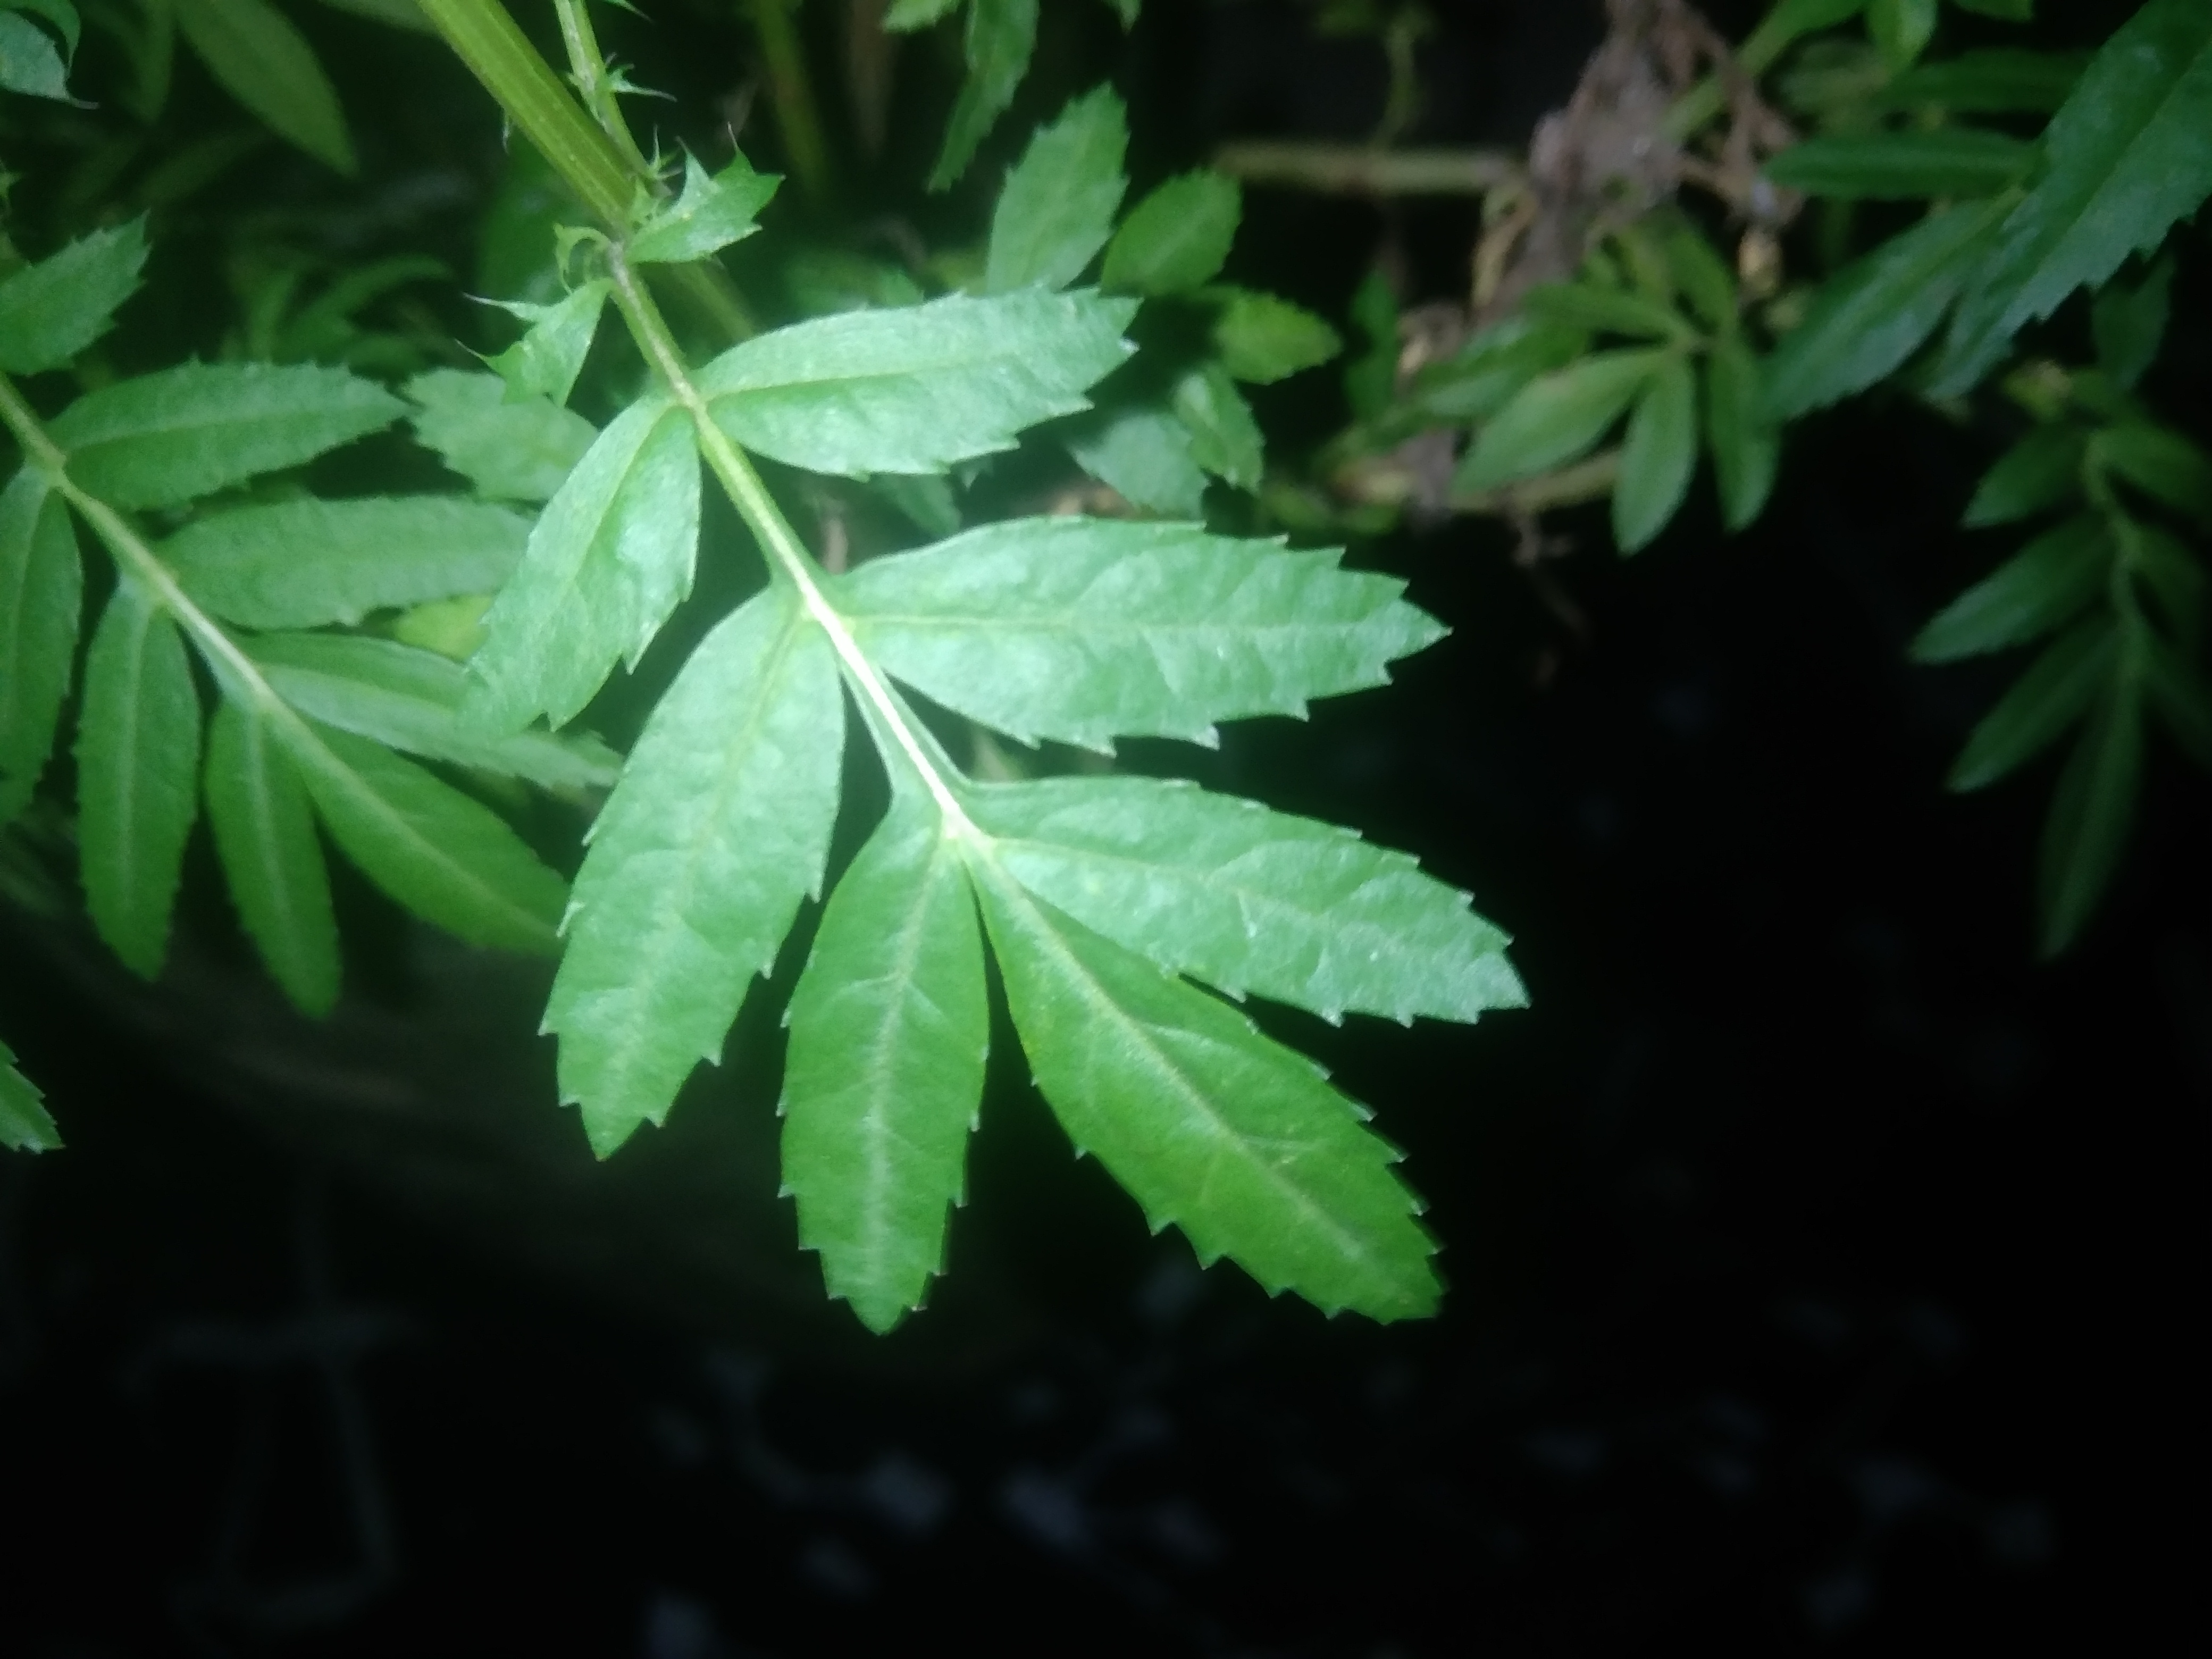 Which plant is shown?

marigold
